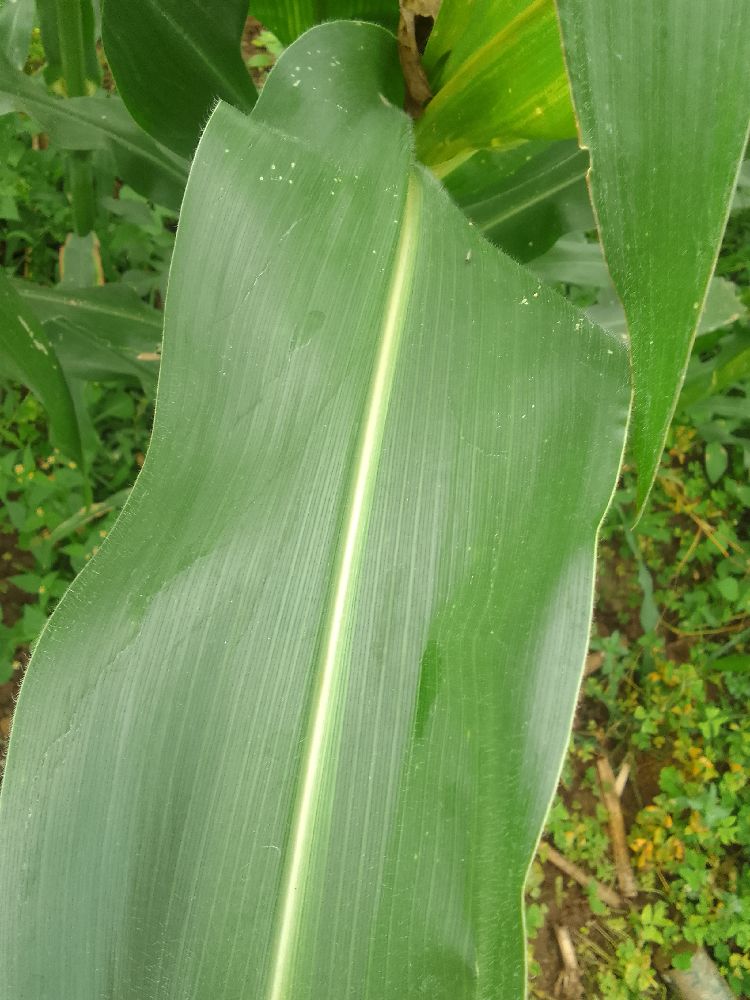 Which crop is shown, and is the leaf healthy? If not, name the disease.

maize, healthy
